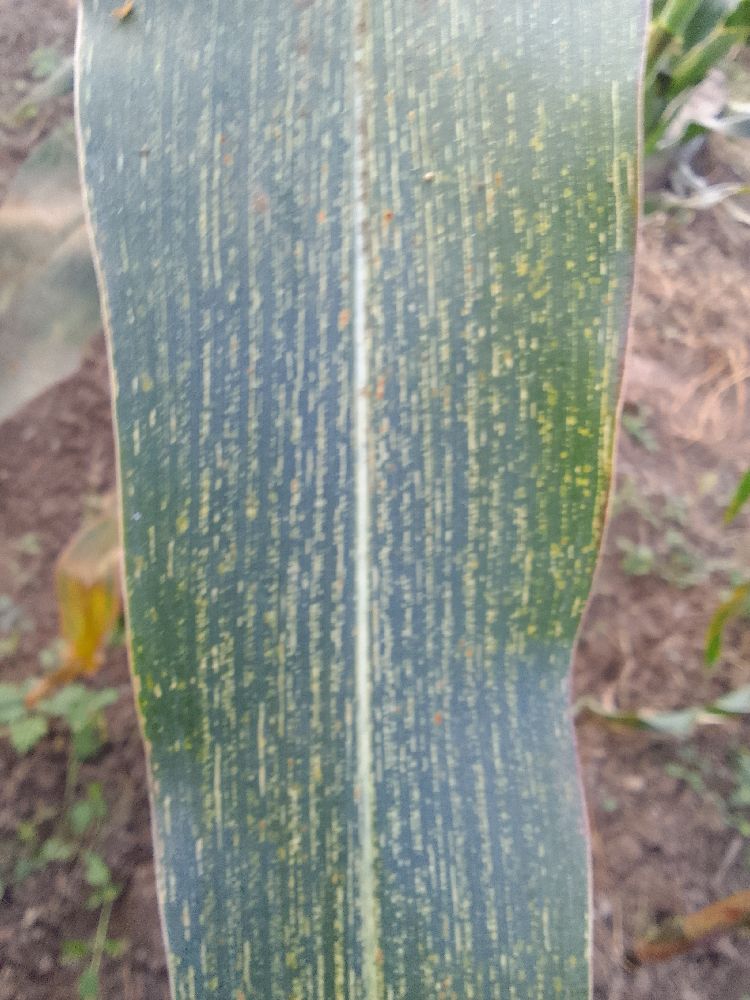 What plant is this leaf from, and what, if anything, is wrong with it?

maize, maize streak virus
